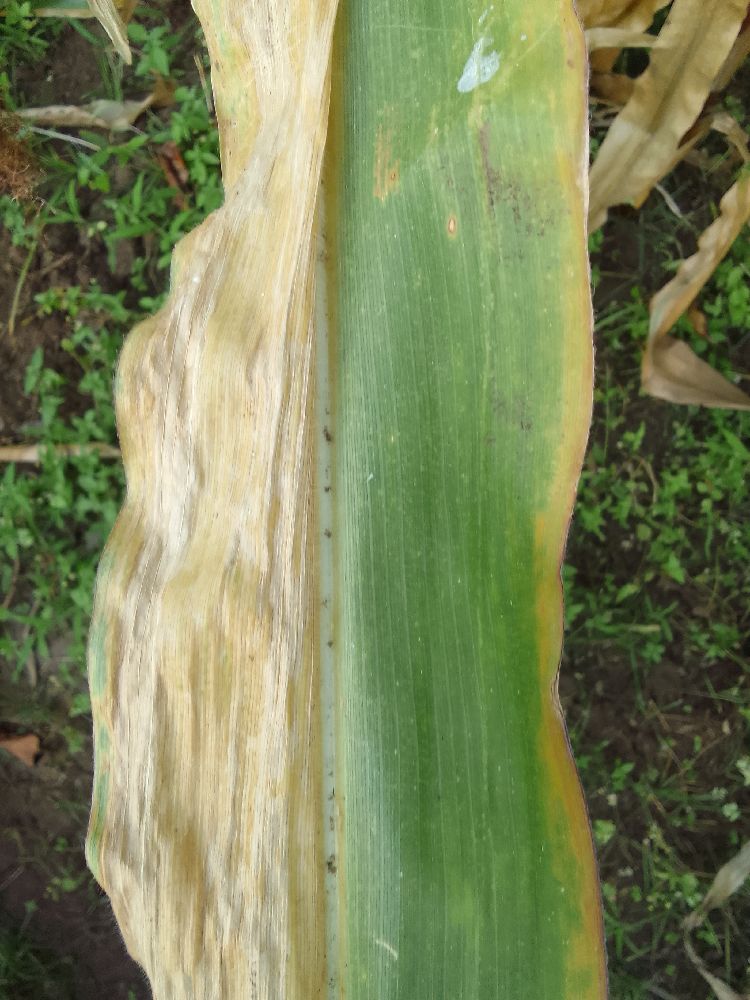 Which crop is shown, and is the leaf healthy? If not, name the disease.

maize, maize lethal necrosis
